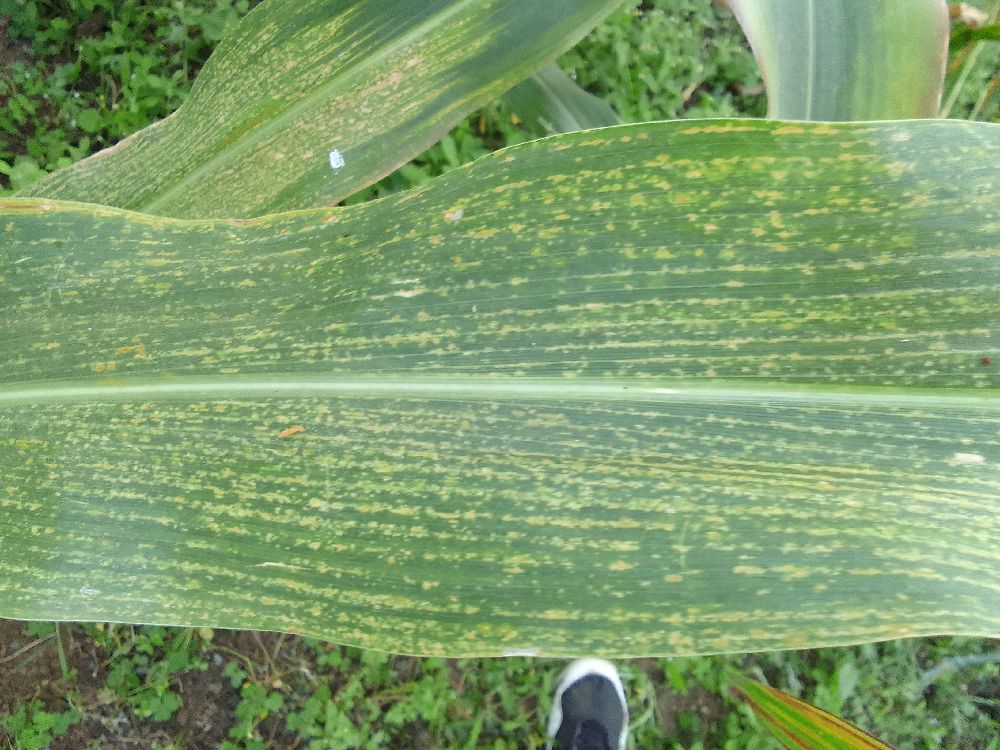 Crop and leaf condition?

maize, maize lethal necrosis
